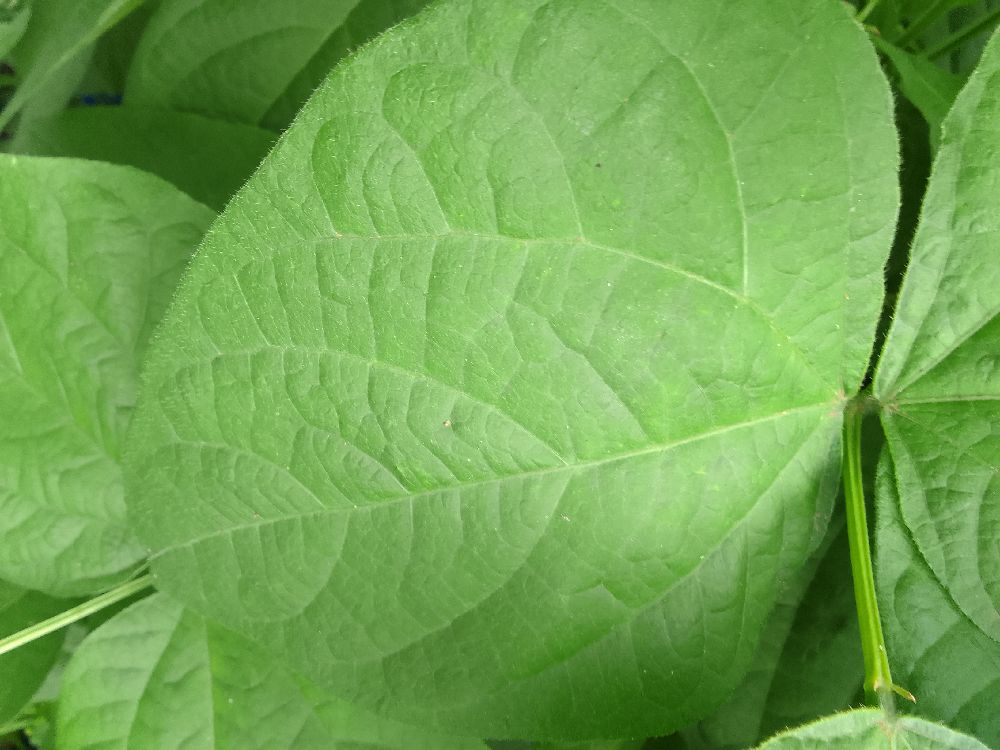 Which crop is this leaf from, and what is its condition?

common bean, healthy
